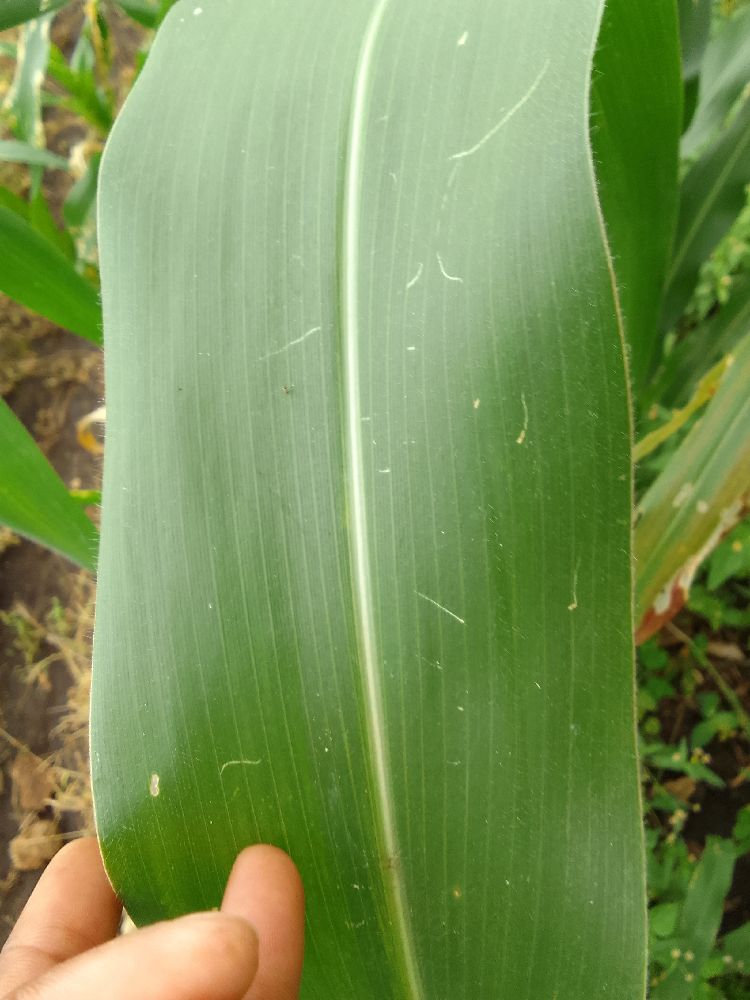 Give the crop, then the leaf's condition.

maize, healthy
